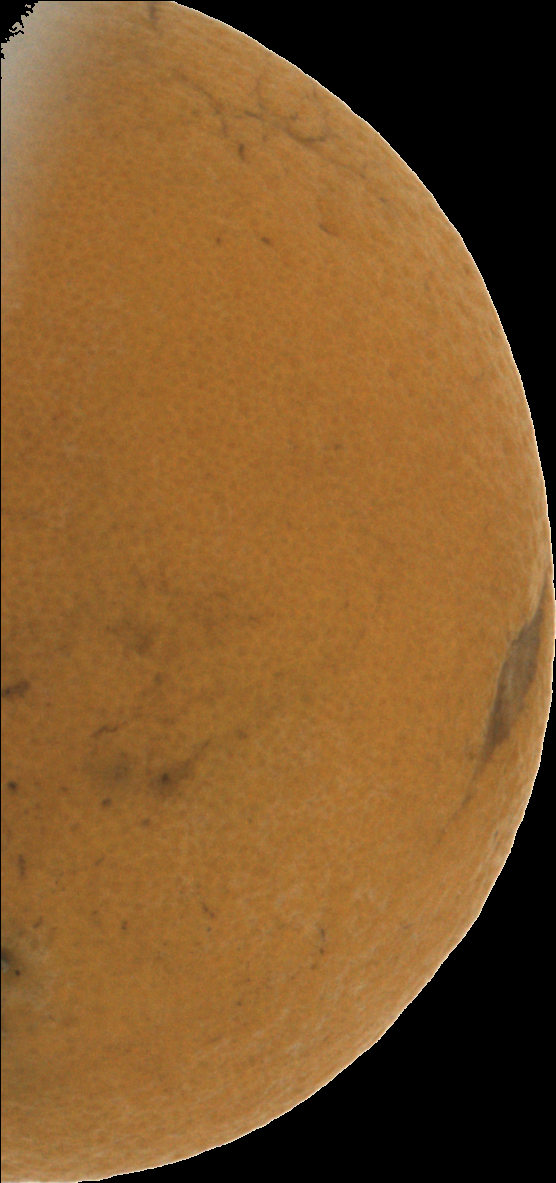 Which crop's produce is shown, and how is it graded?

orange, bad
